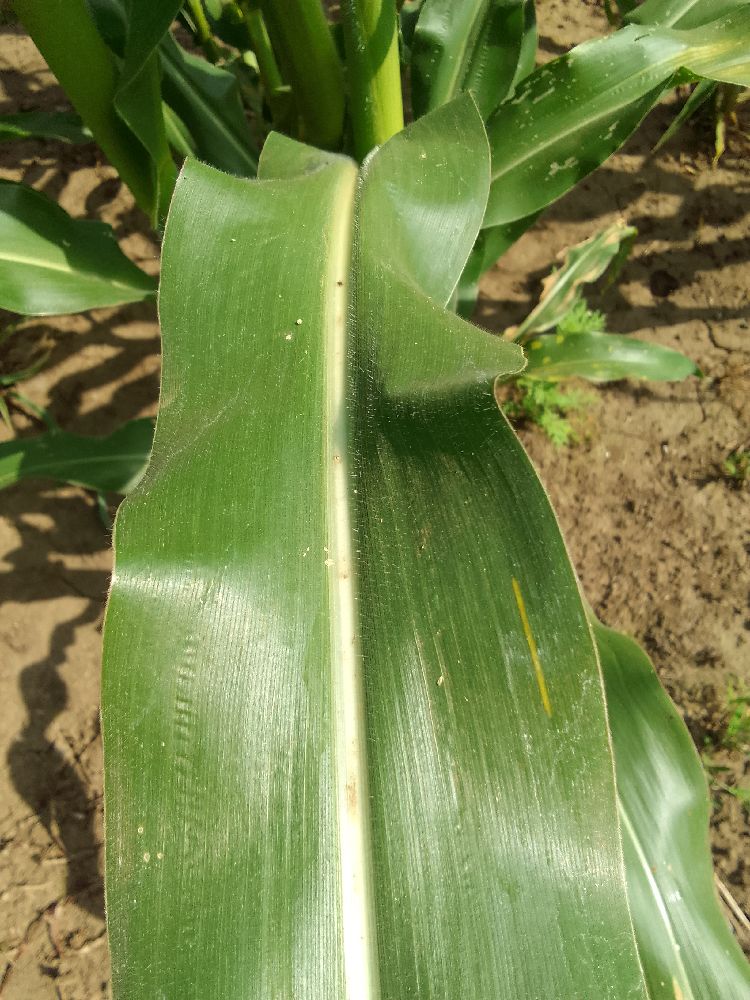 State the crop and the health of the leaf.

maize, healthy
